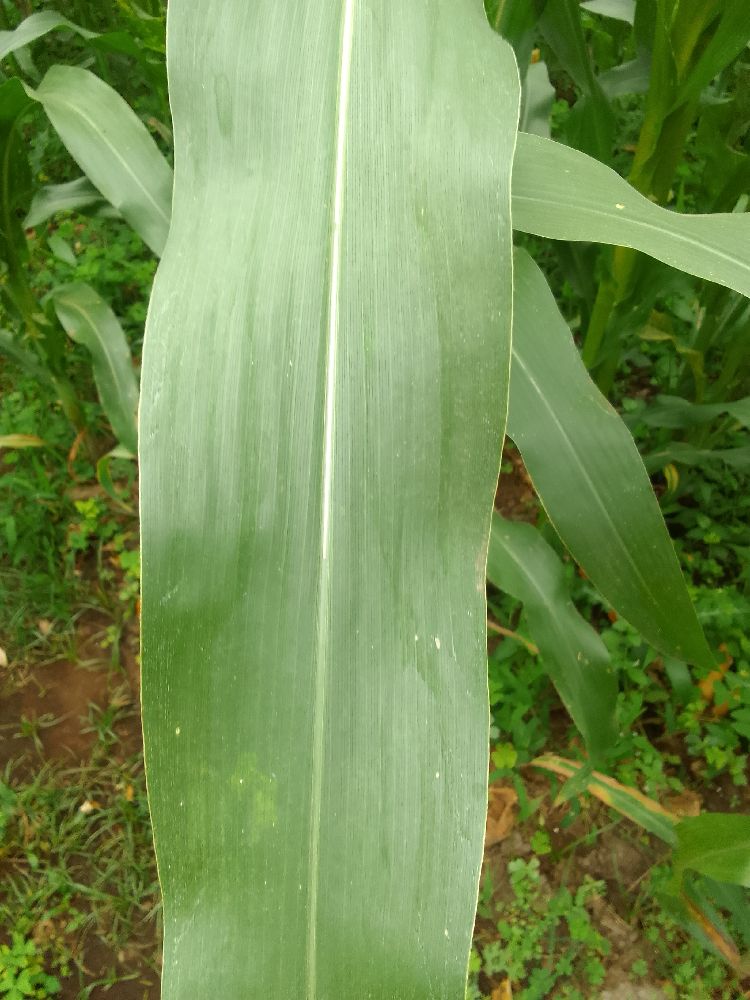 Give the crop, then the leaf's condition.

maize, healthy
